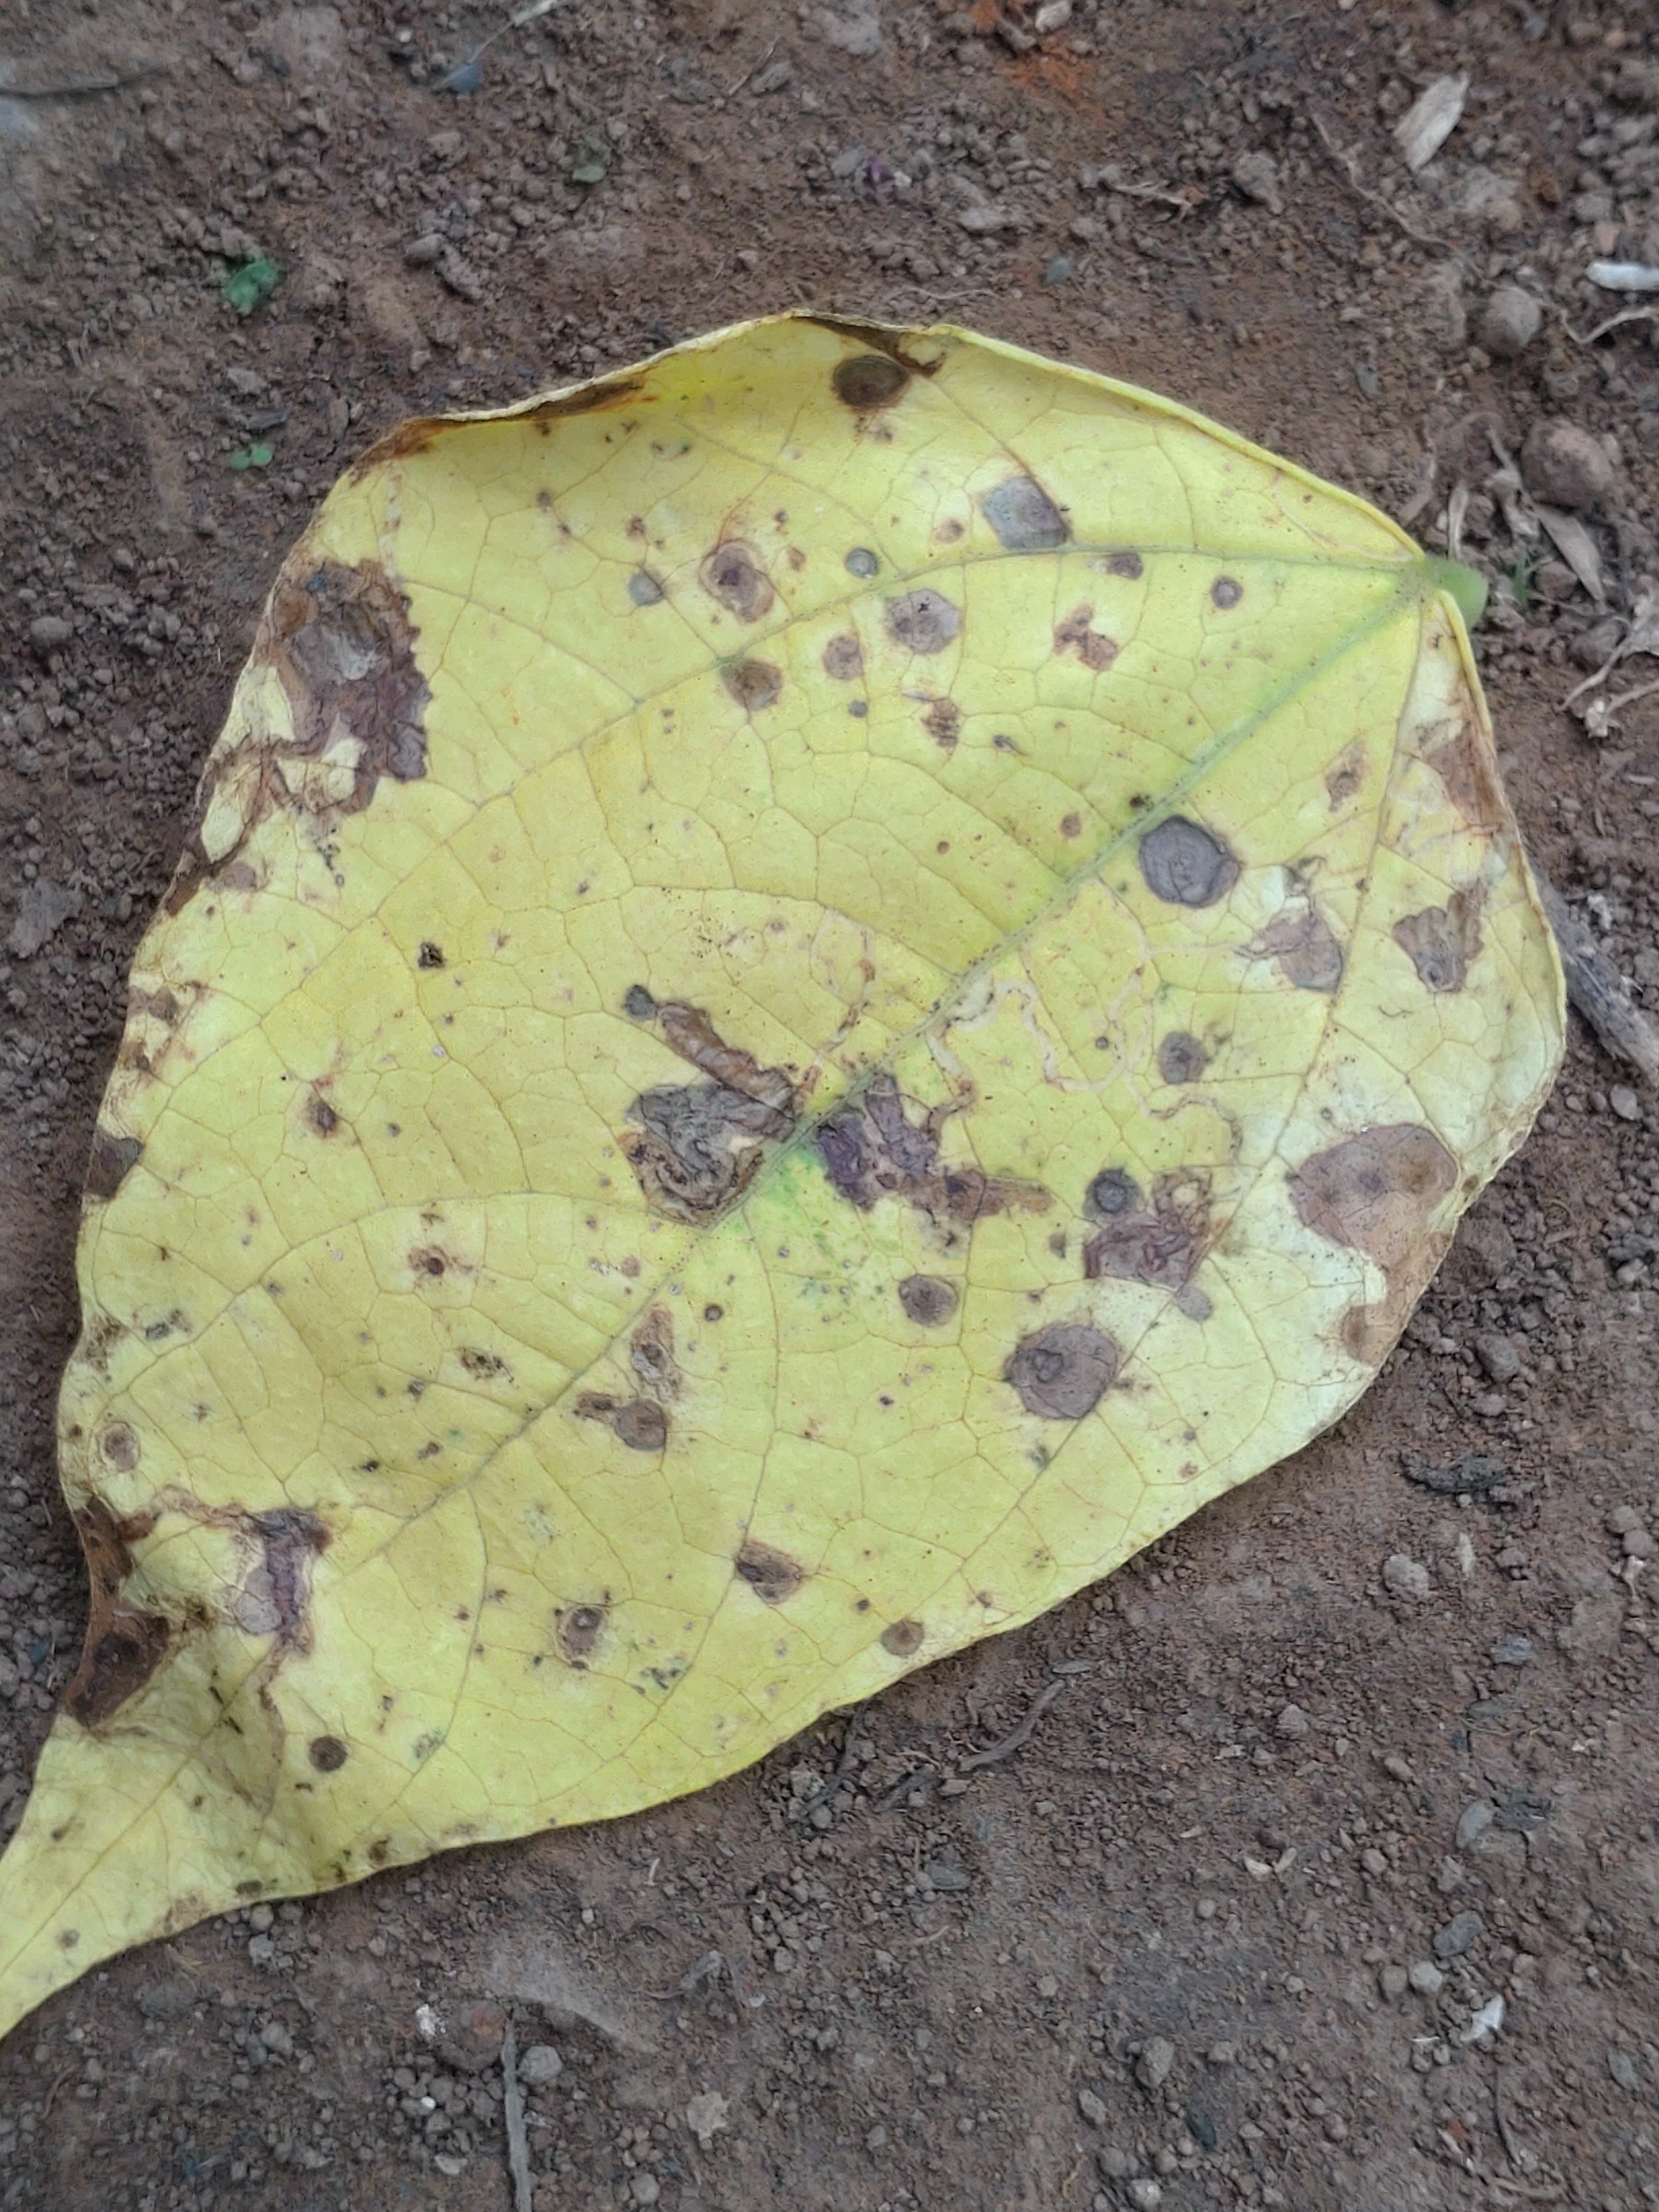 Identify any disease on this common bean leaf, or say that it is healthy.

anthracnose
